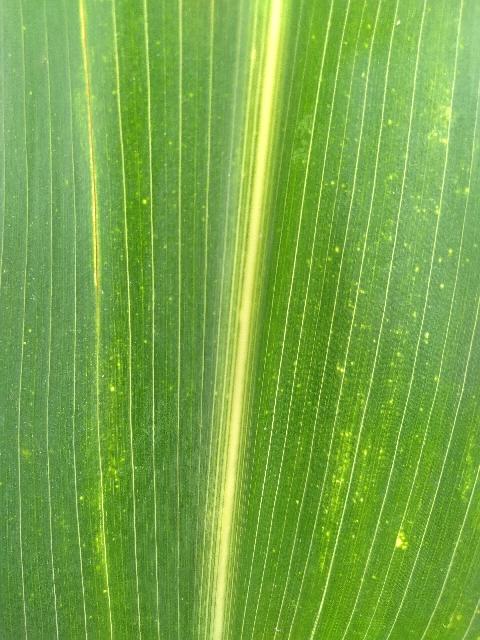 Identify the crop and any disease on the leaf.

maize, maize lethal necrosis
